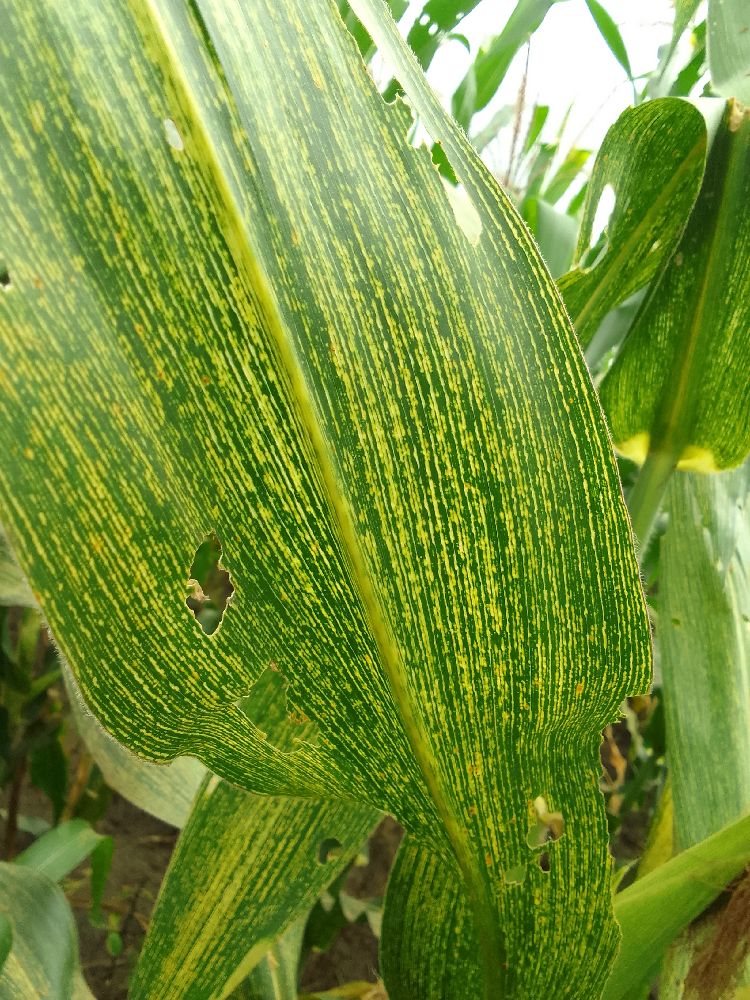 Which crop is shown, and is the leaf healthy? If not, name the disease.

maize, maize streak virus
